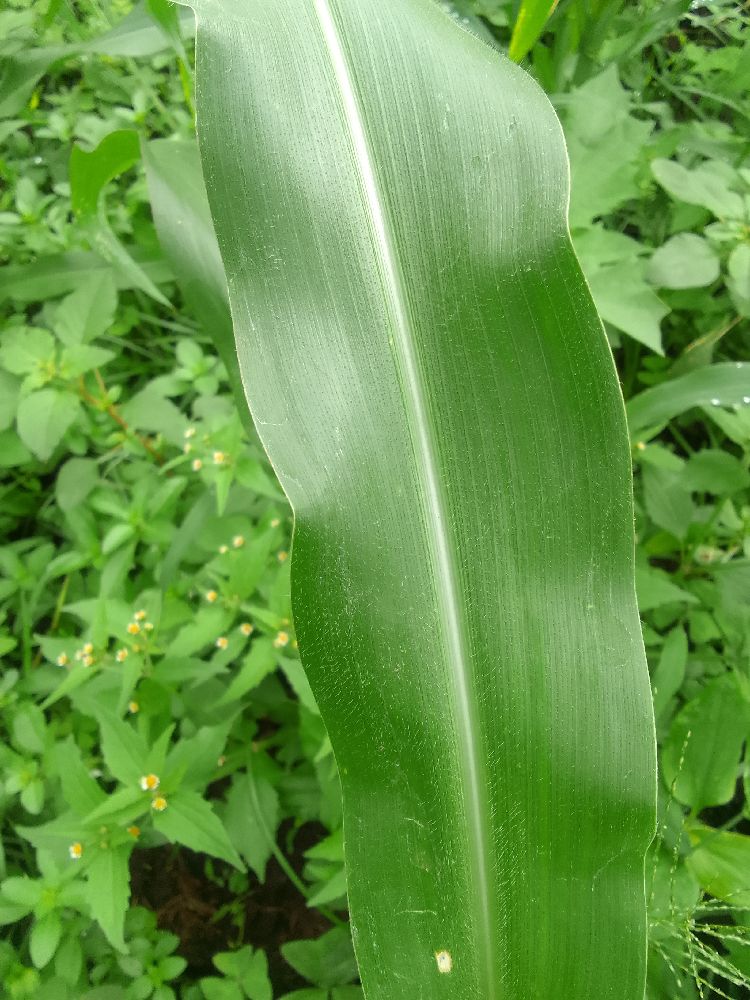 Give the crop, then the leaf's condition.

maize, healthy
